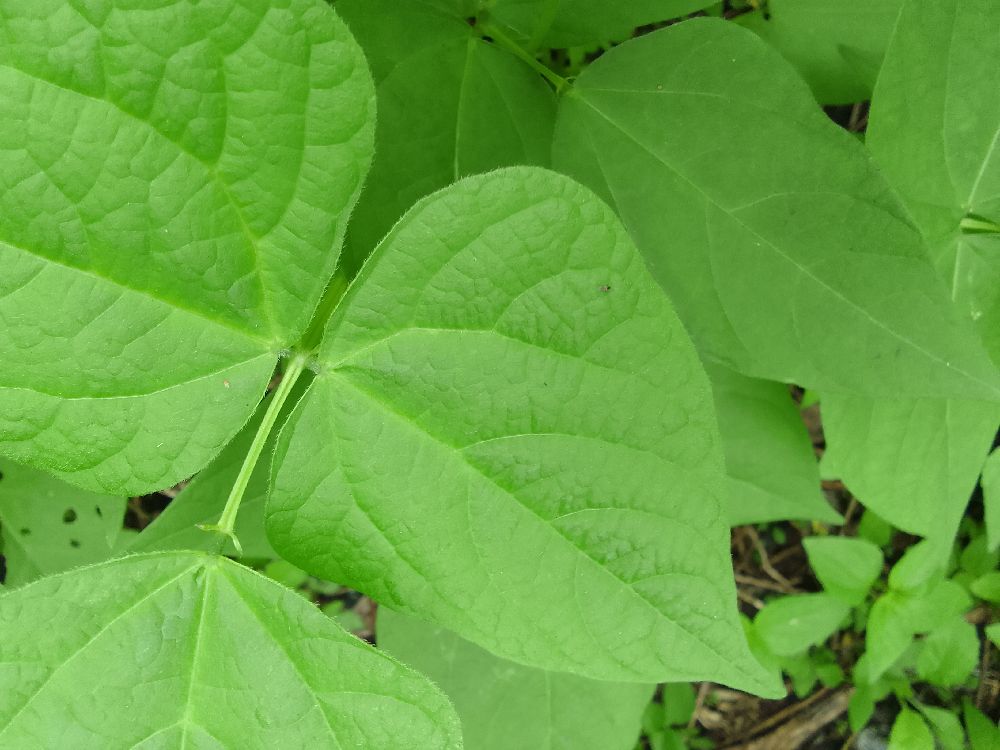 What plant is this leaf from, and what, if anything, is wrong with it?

common bean, healthy
